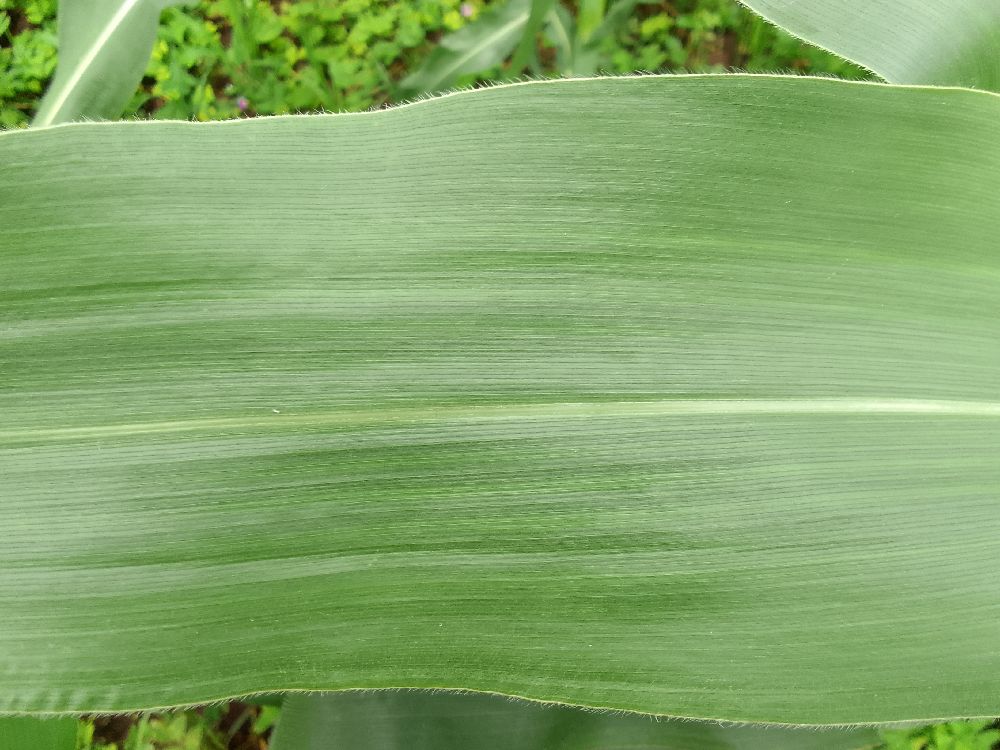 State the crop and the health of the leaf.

maize, healthy
